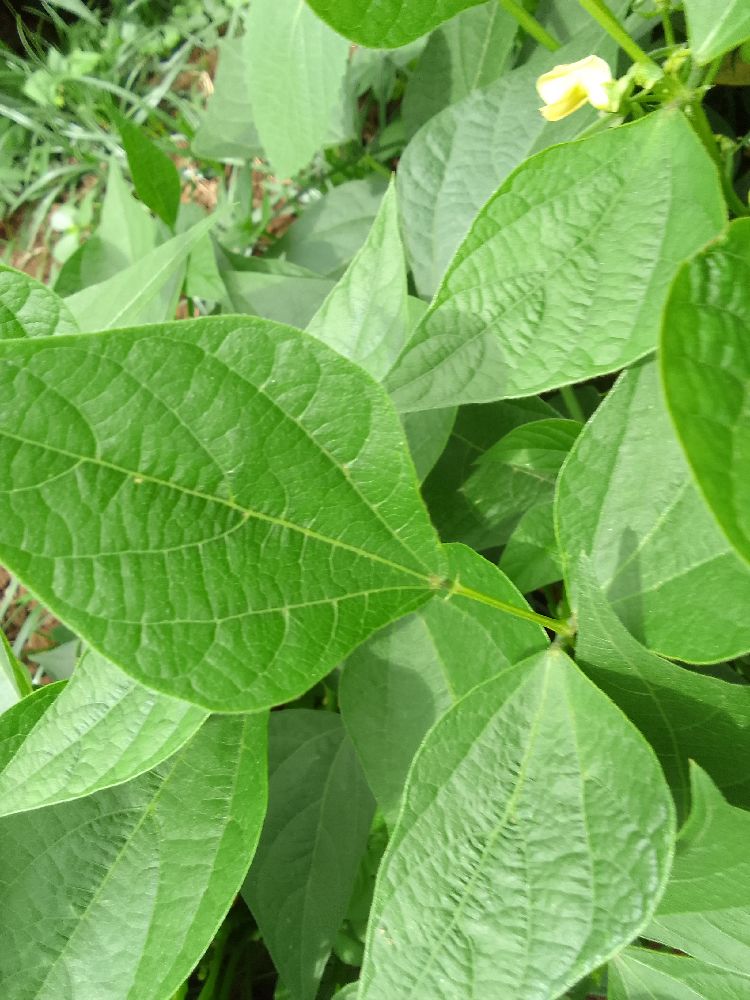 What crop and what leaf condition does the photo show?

common bean, healthy
